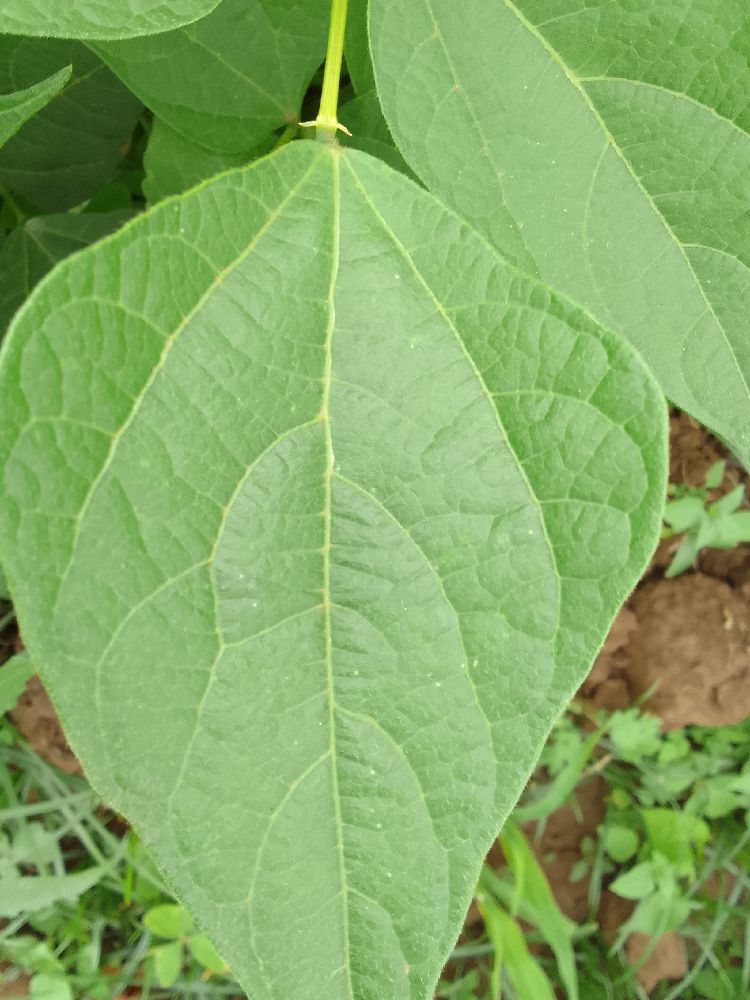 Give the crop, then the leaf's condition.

common bean, healthy
